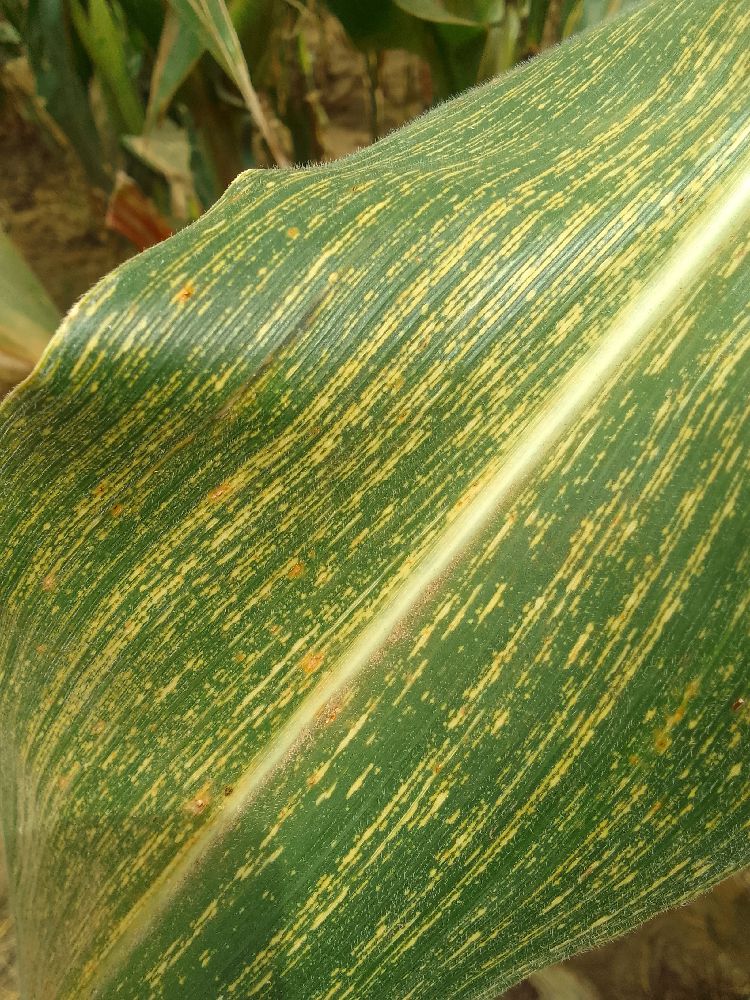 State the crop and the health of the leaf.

maize, maize streak virus
